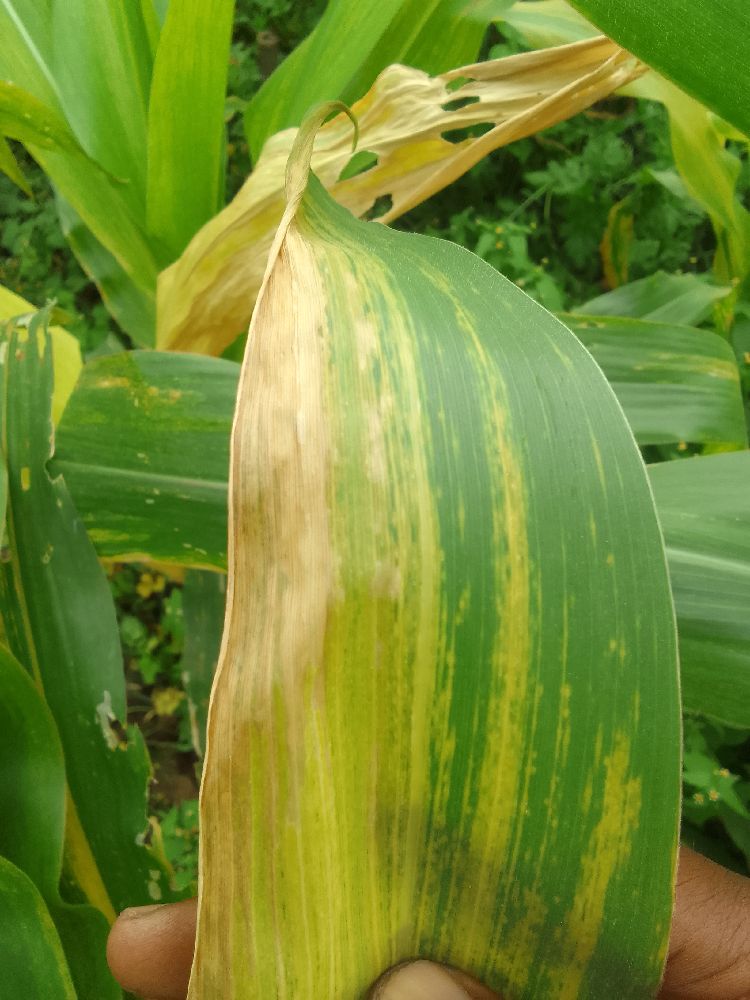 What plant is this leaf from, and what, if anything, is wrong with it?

maize, maize lethal necrosis
